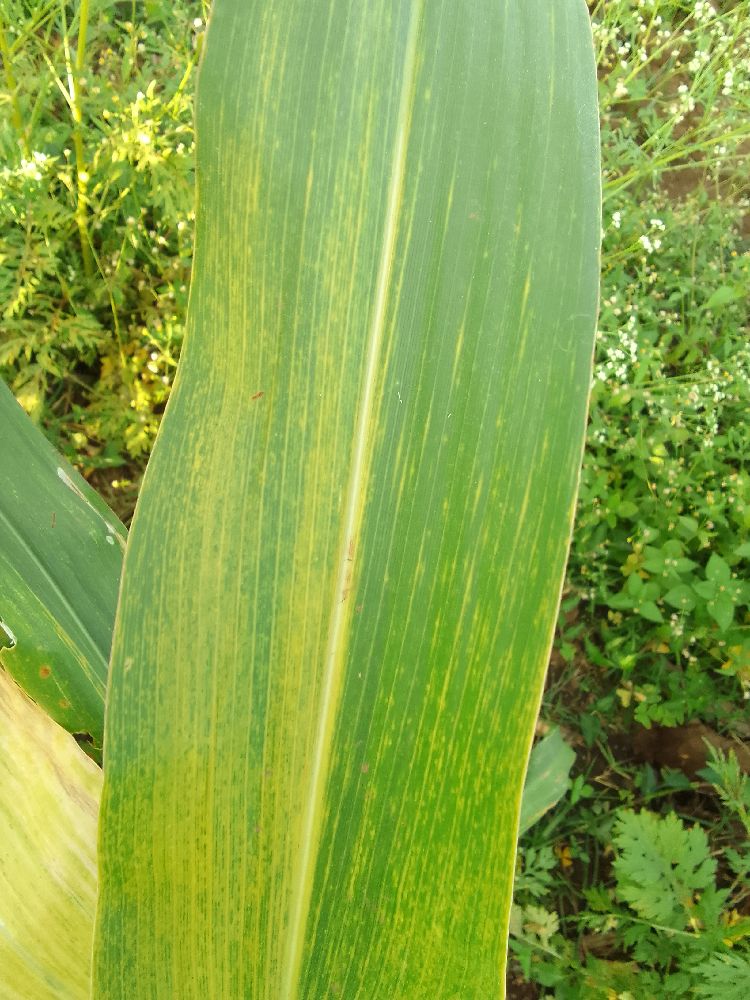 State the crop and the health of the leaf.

maize, maize lethal necrosis
